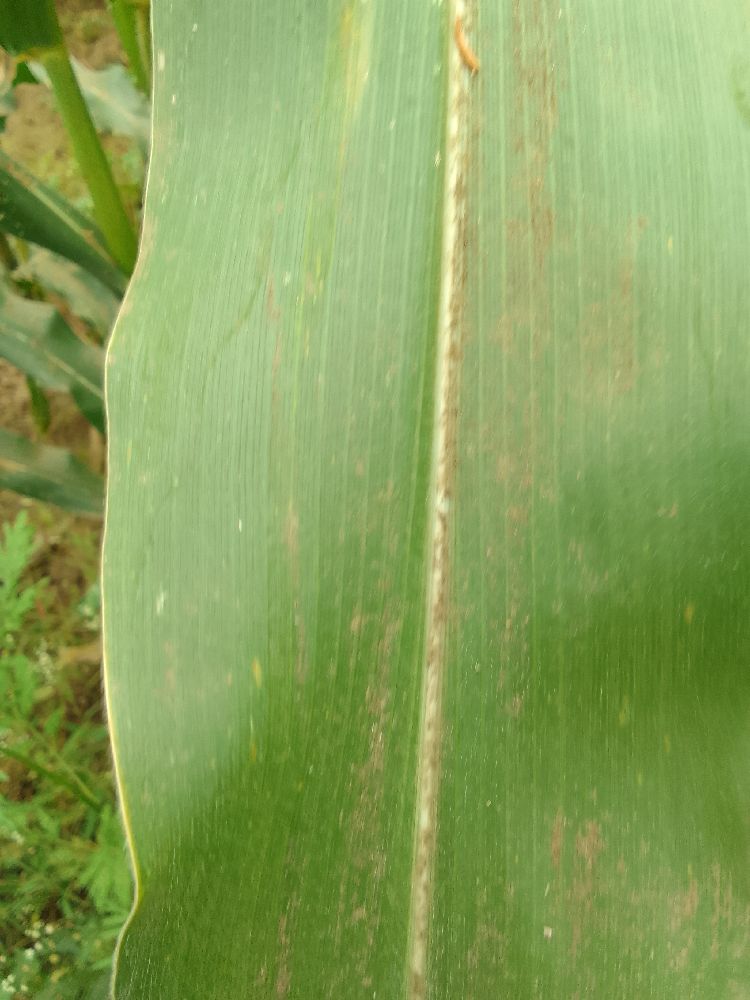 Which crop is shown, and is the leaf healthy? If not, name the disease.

maize, healthy
